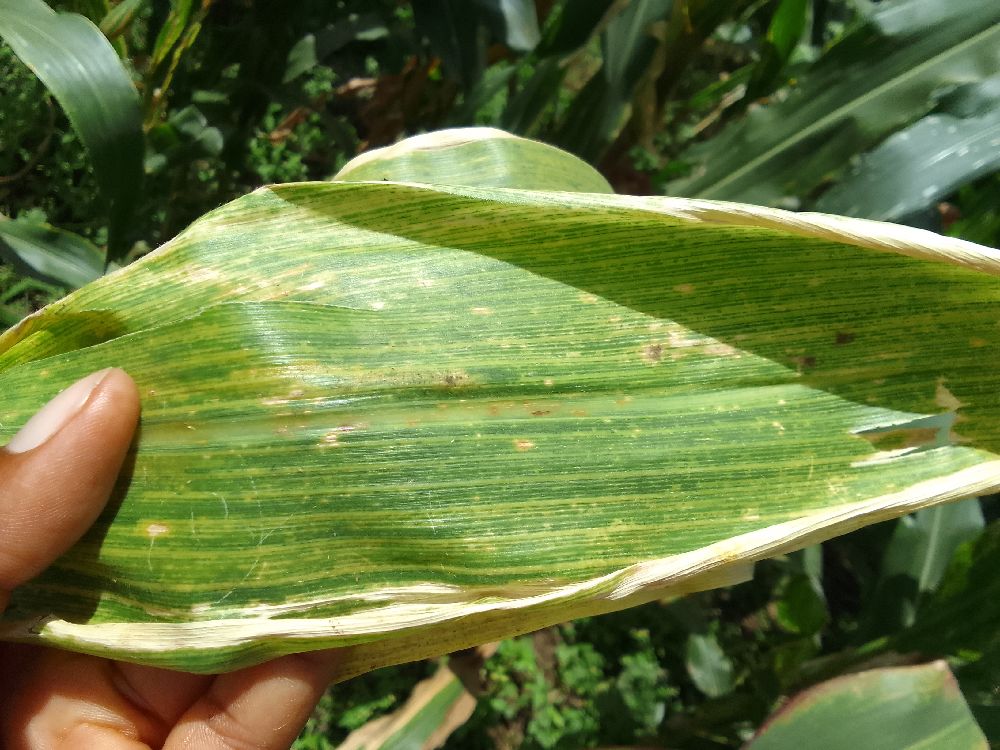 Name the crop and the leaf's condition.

maize, maize lethal necrosis
